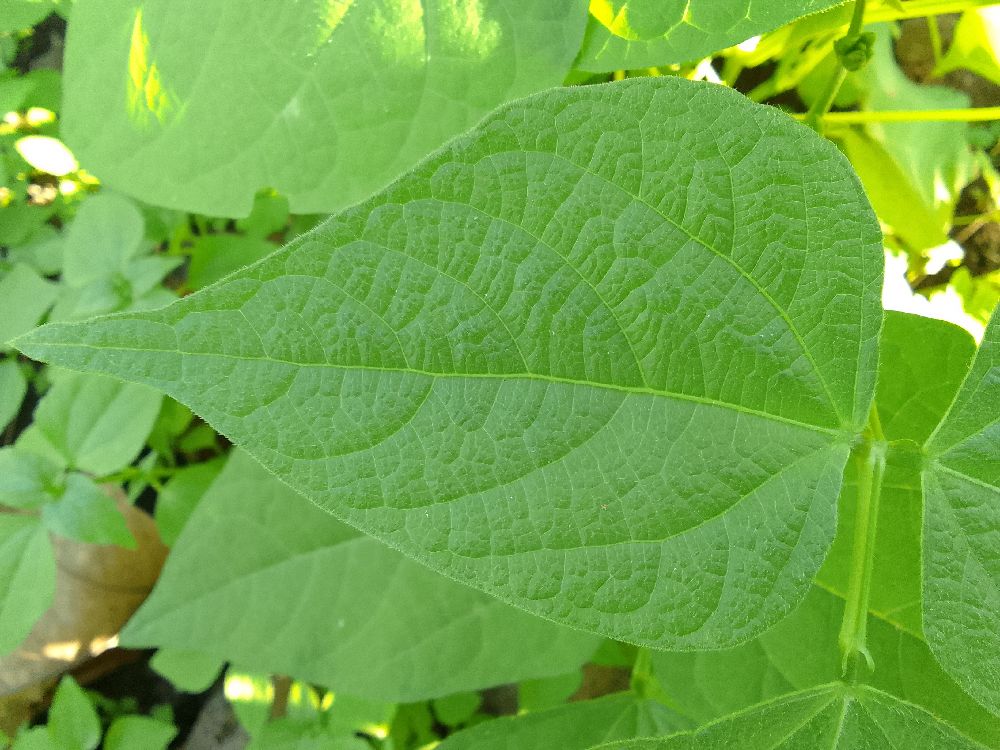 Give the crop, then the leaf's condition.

common bean, healthy
